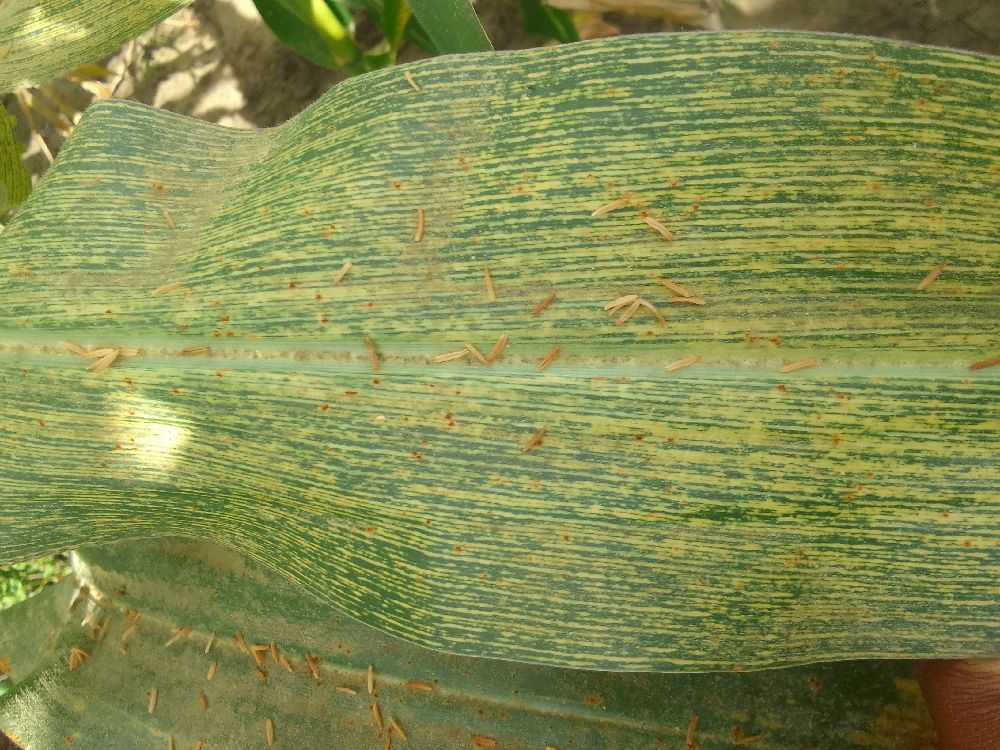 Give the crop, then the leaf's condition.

maize, maize streak virus
